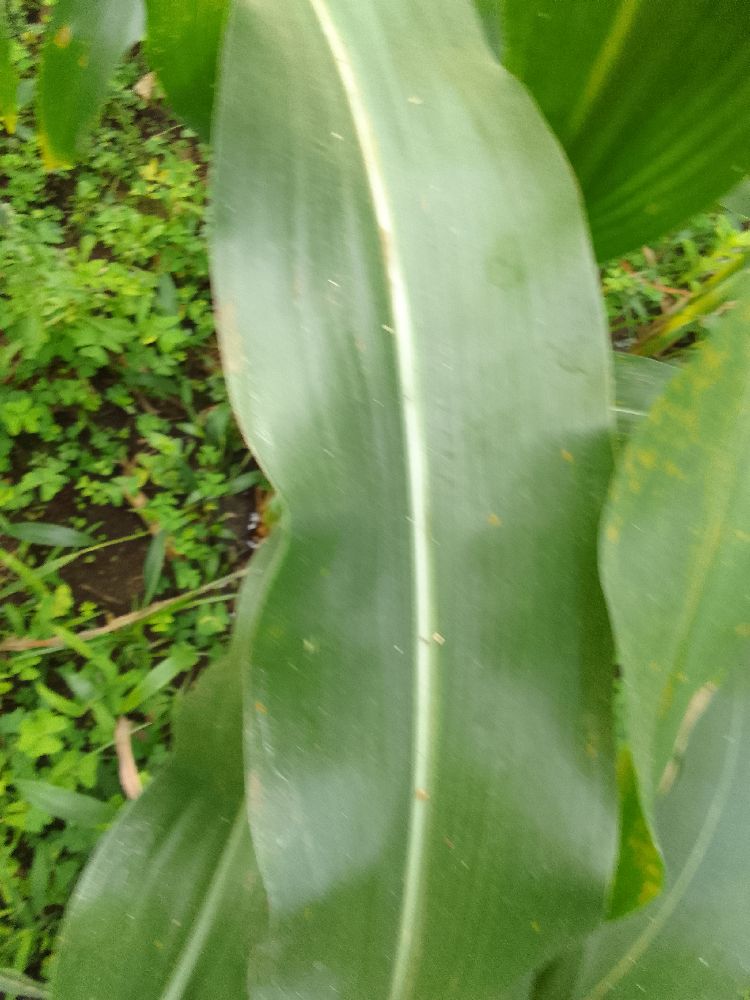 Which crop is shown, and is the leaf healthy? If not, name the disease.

maize, healthy
